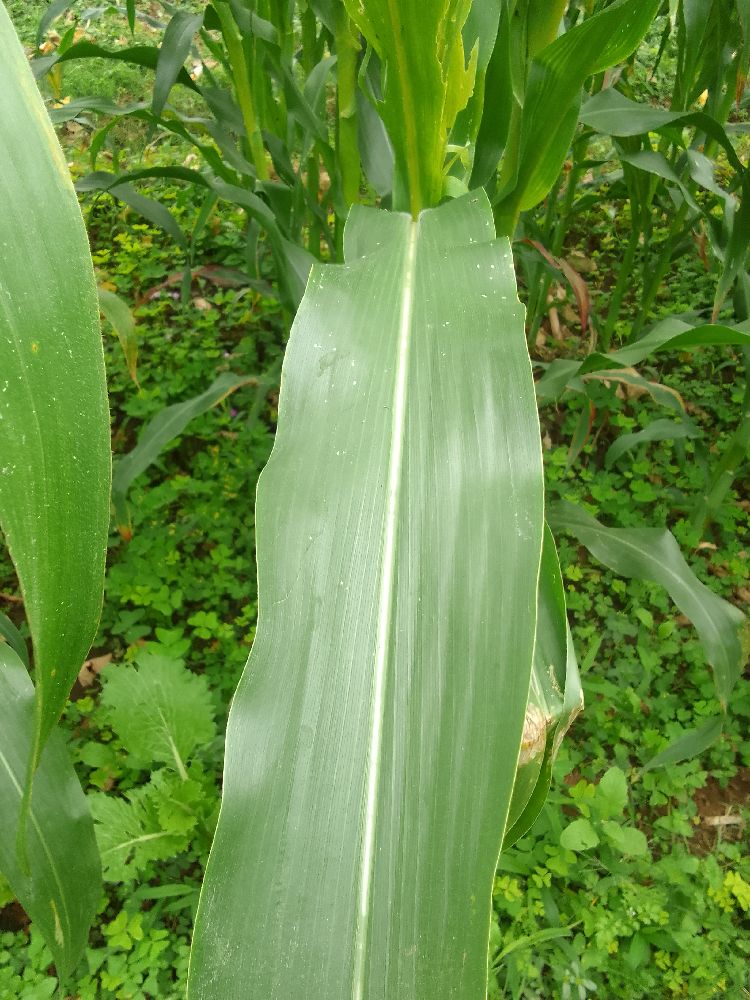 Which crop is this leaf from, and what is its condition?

maize, healthy
